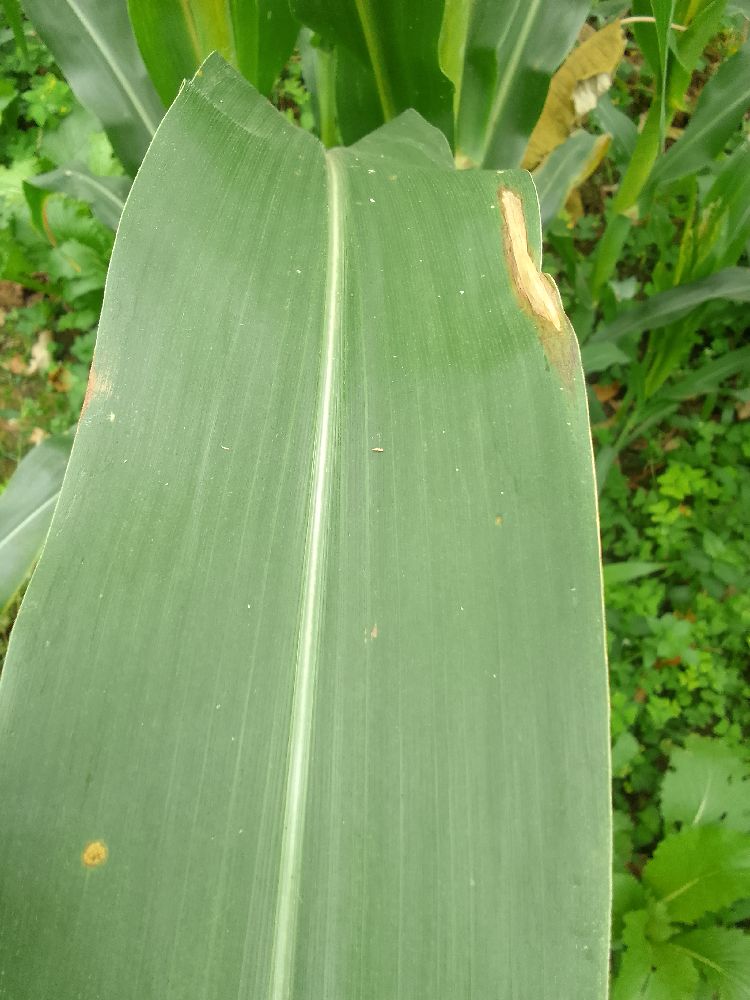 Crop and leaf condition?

maize, healthy
